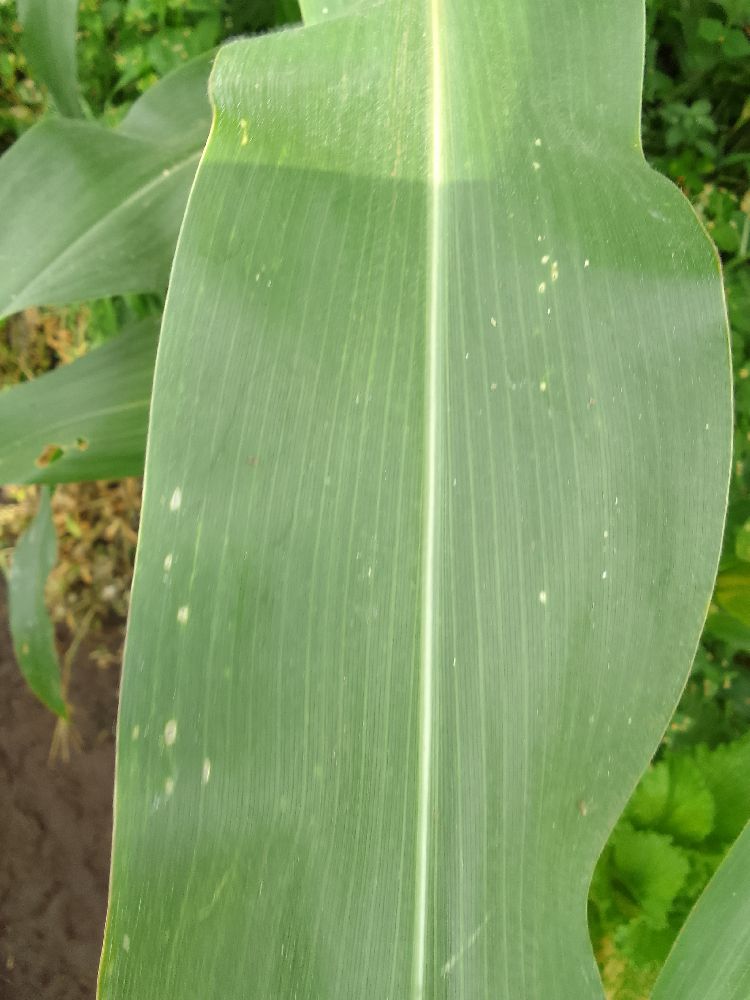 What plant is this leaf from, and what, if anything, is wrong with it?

maize, healthy
